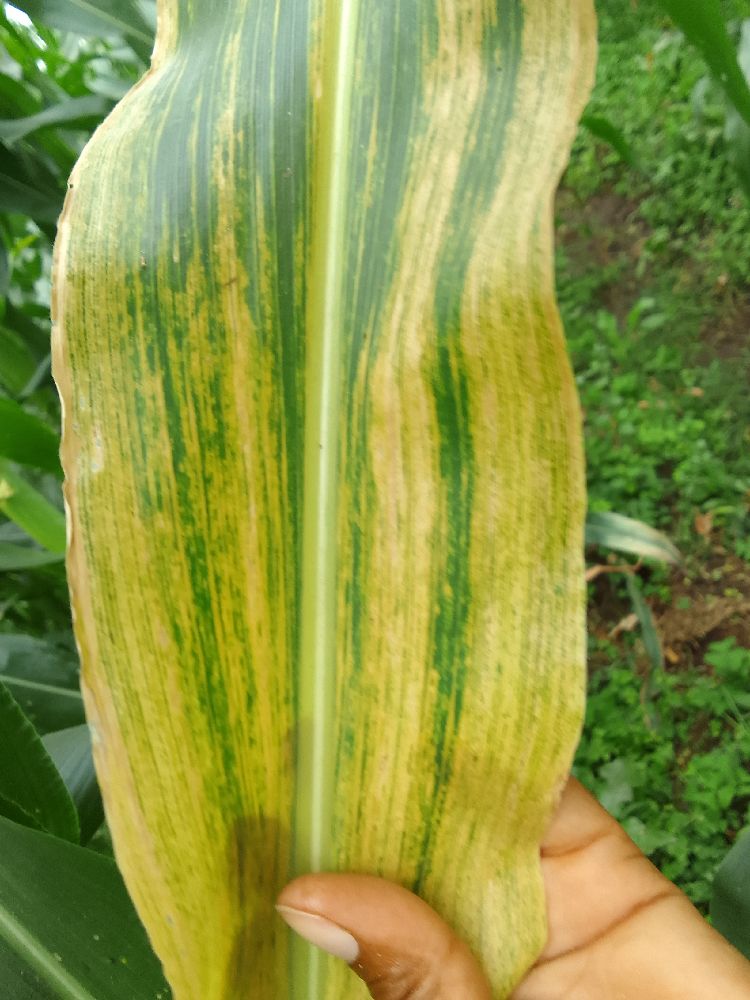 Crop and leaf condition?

maize, maize lethal necrosis
